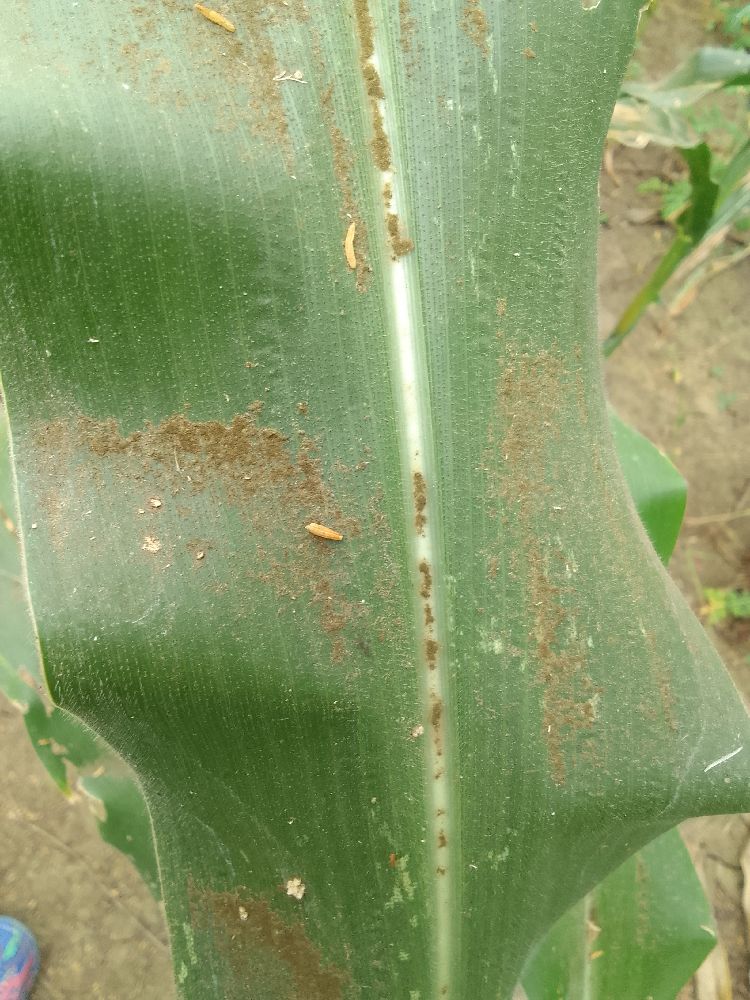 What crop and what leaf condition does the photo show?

maize, healthy
